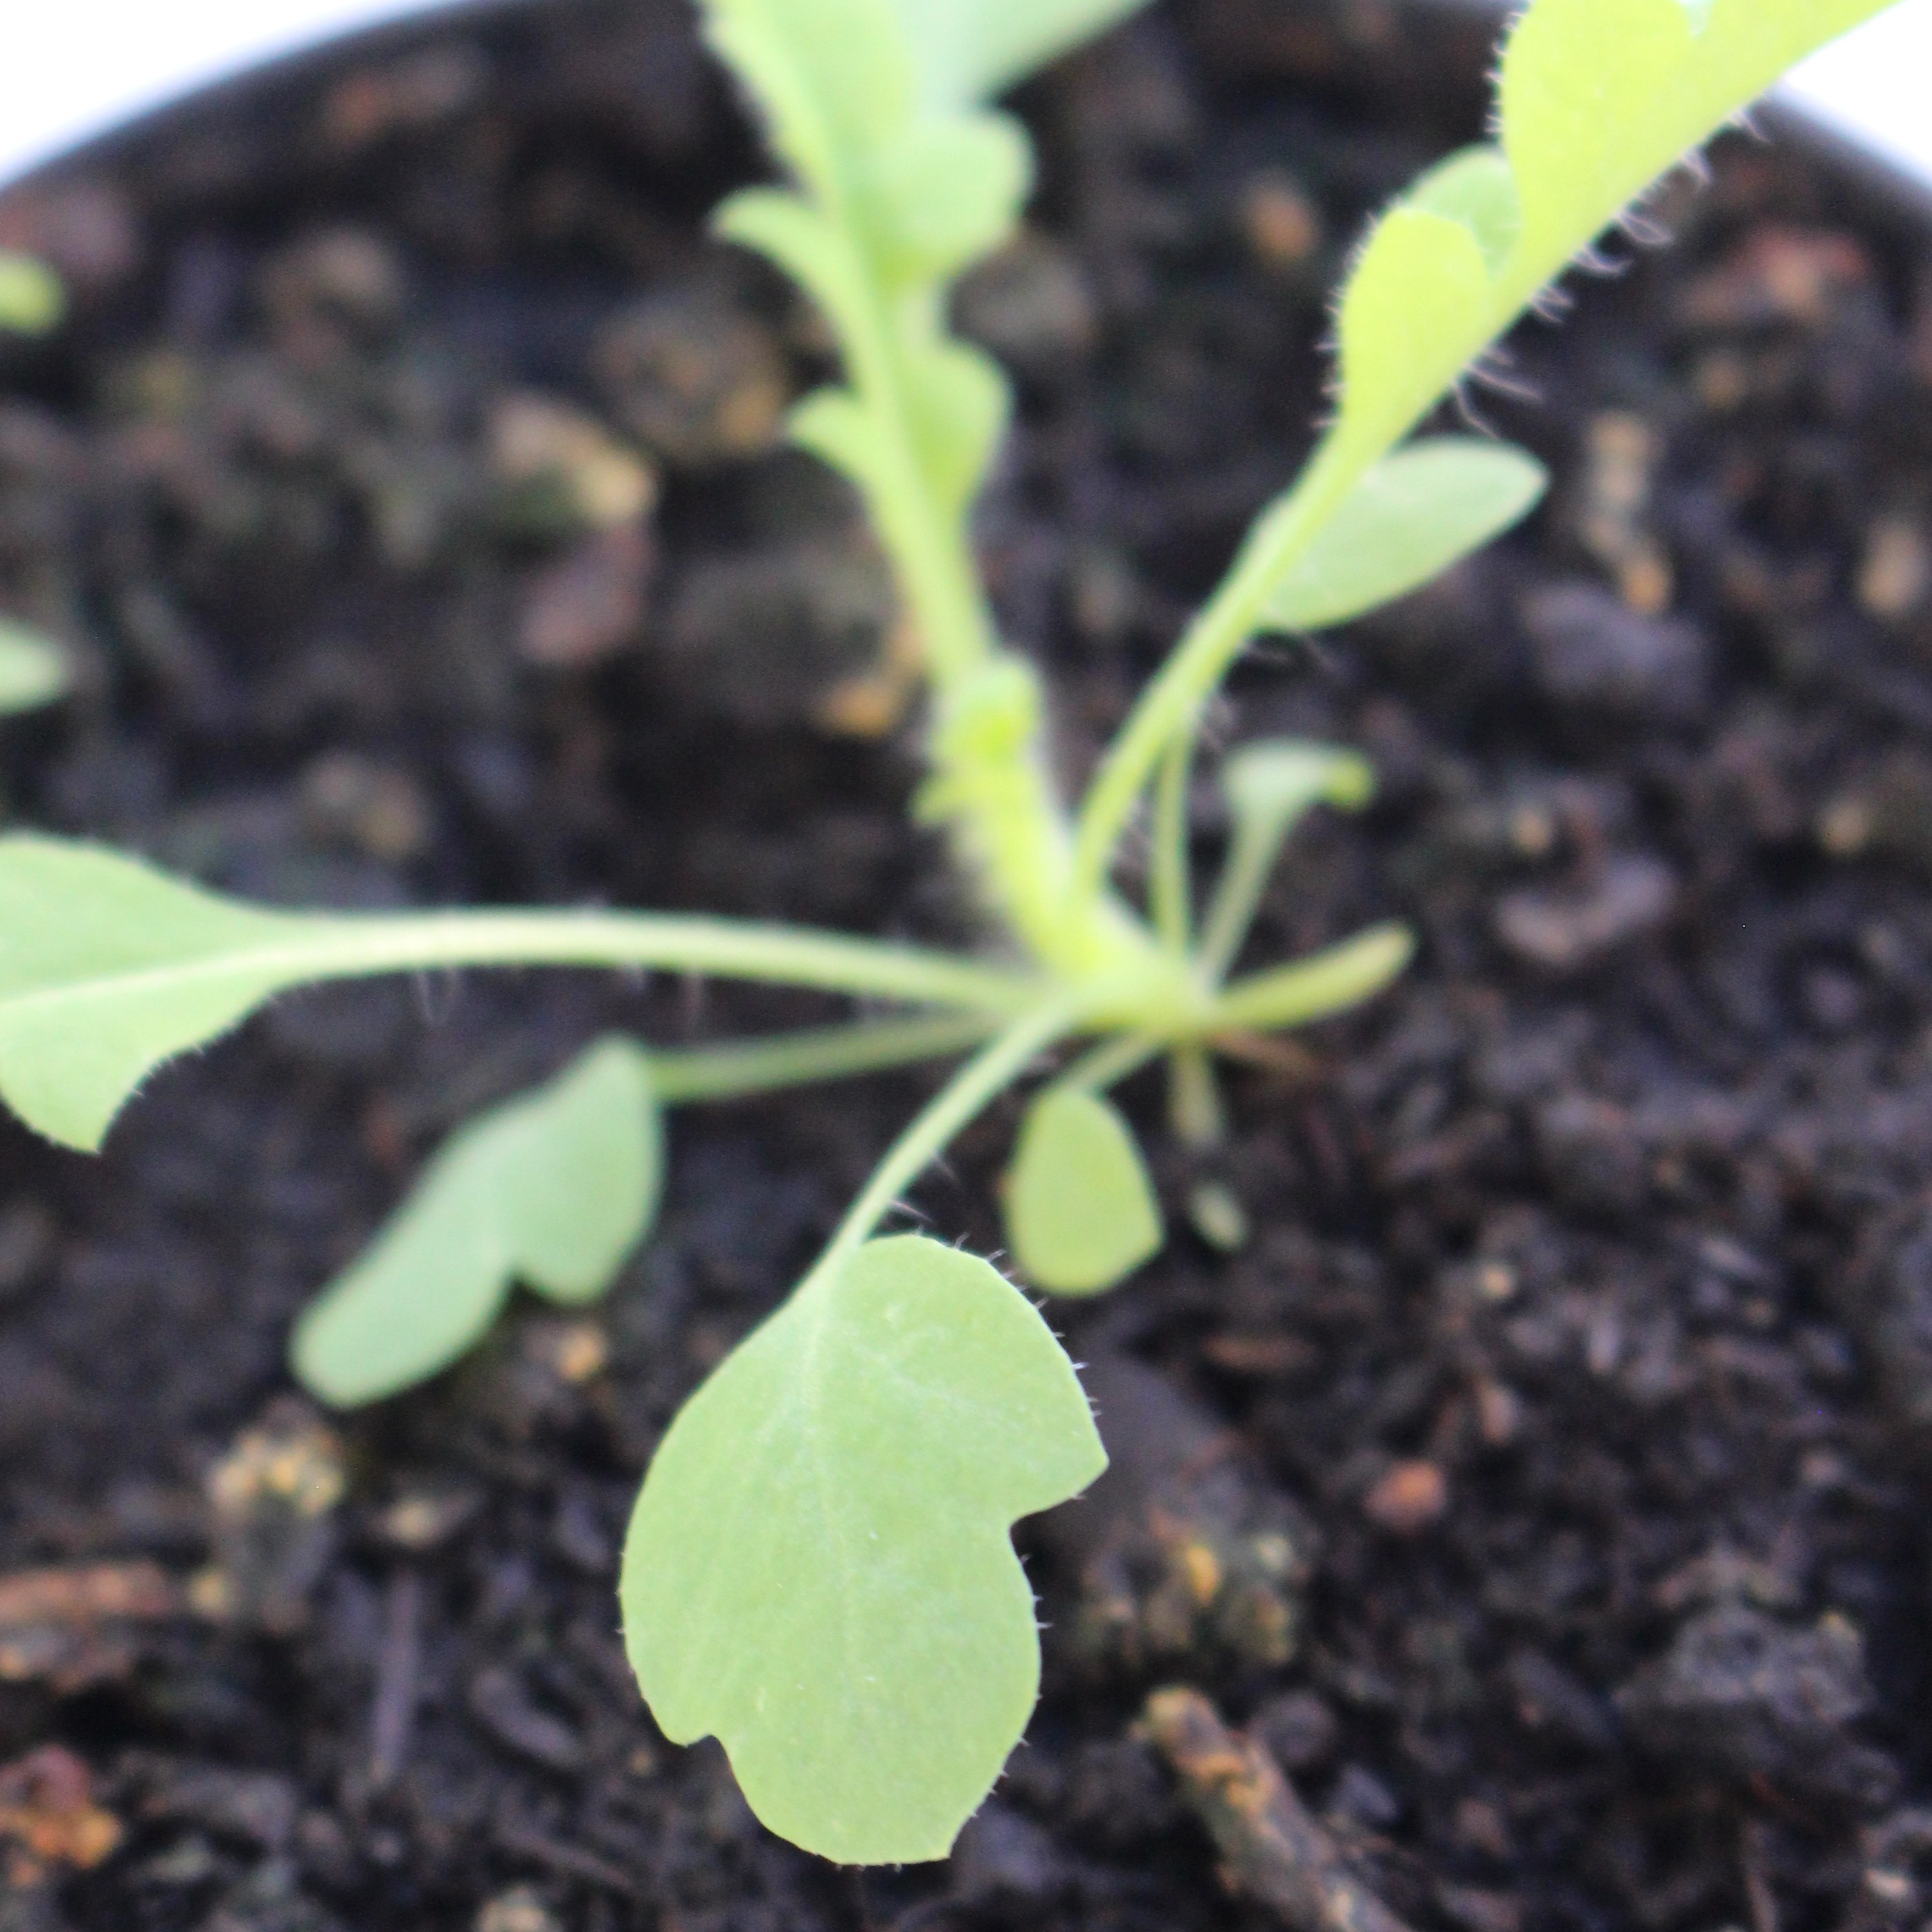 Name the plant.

Papaver rhoeas
